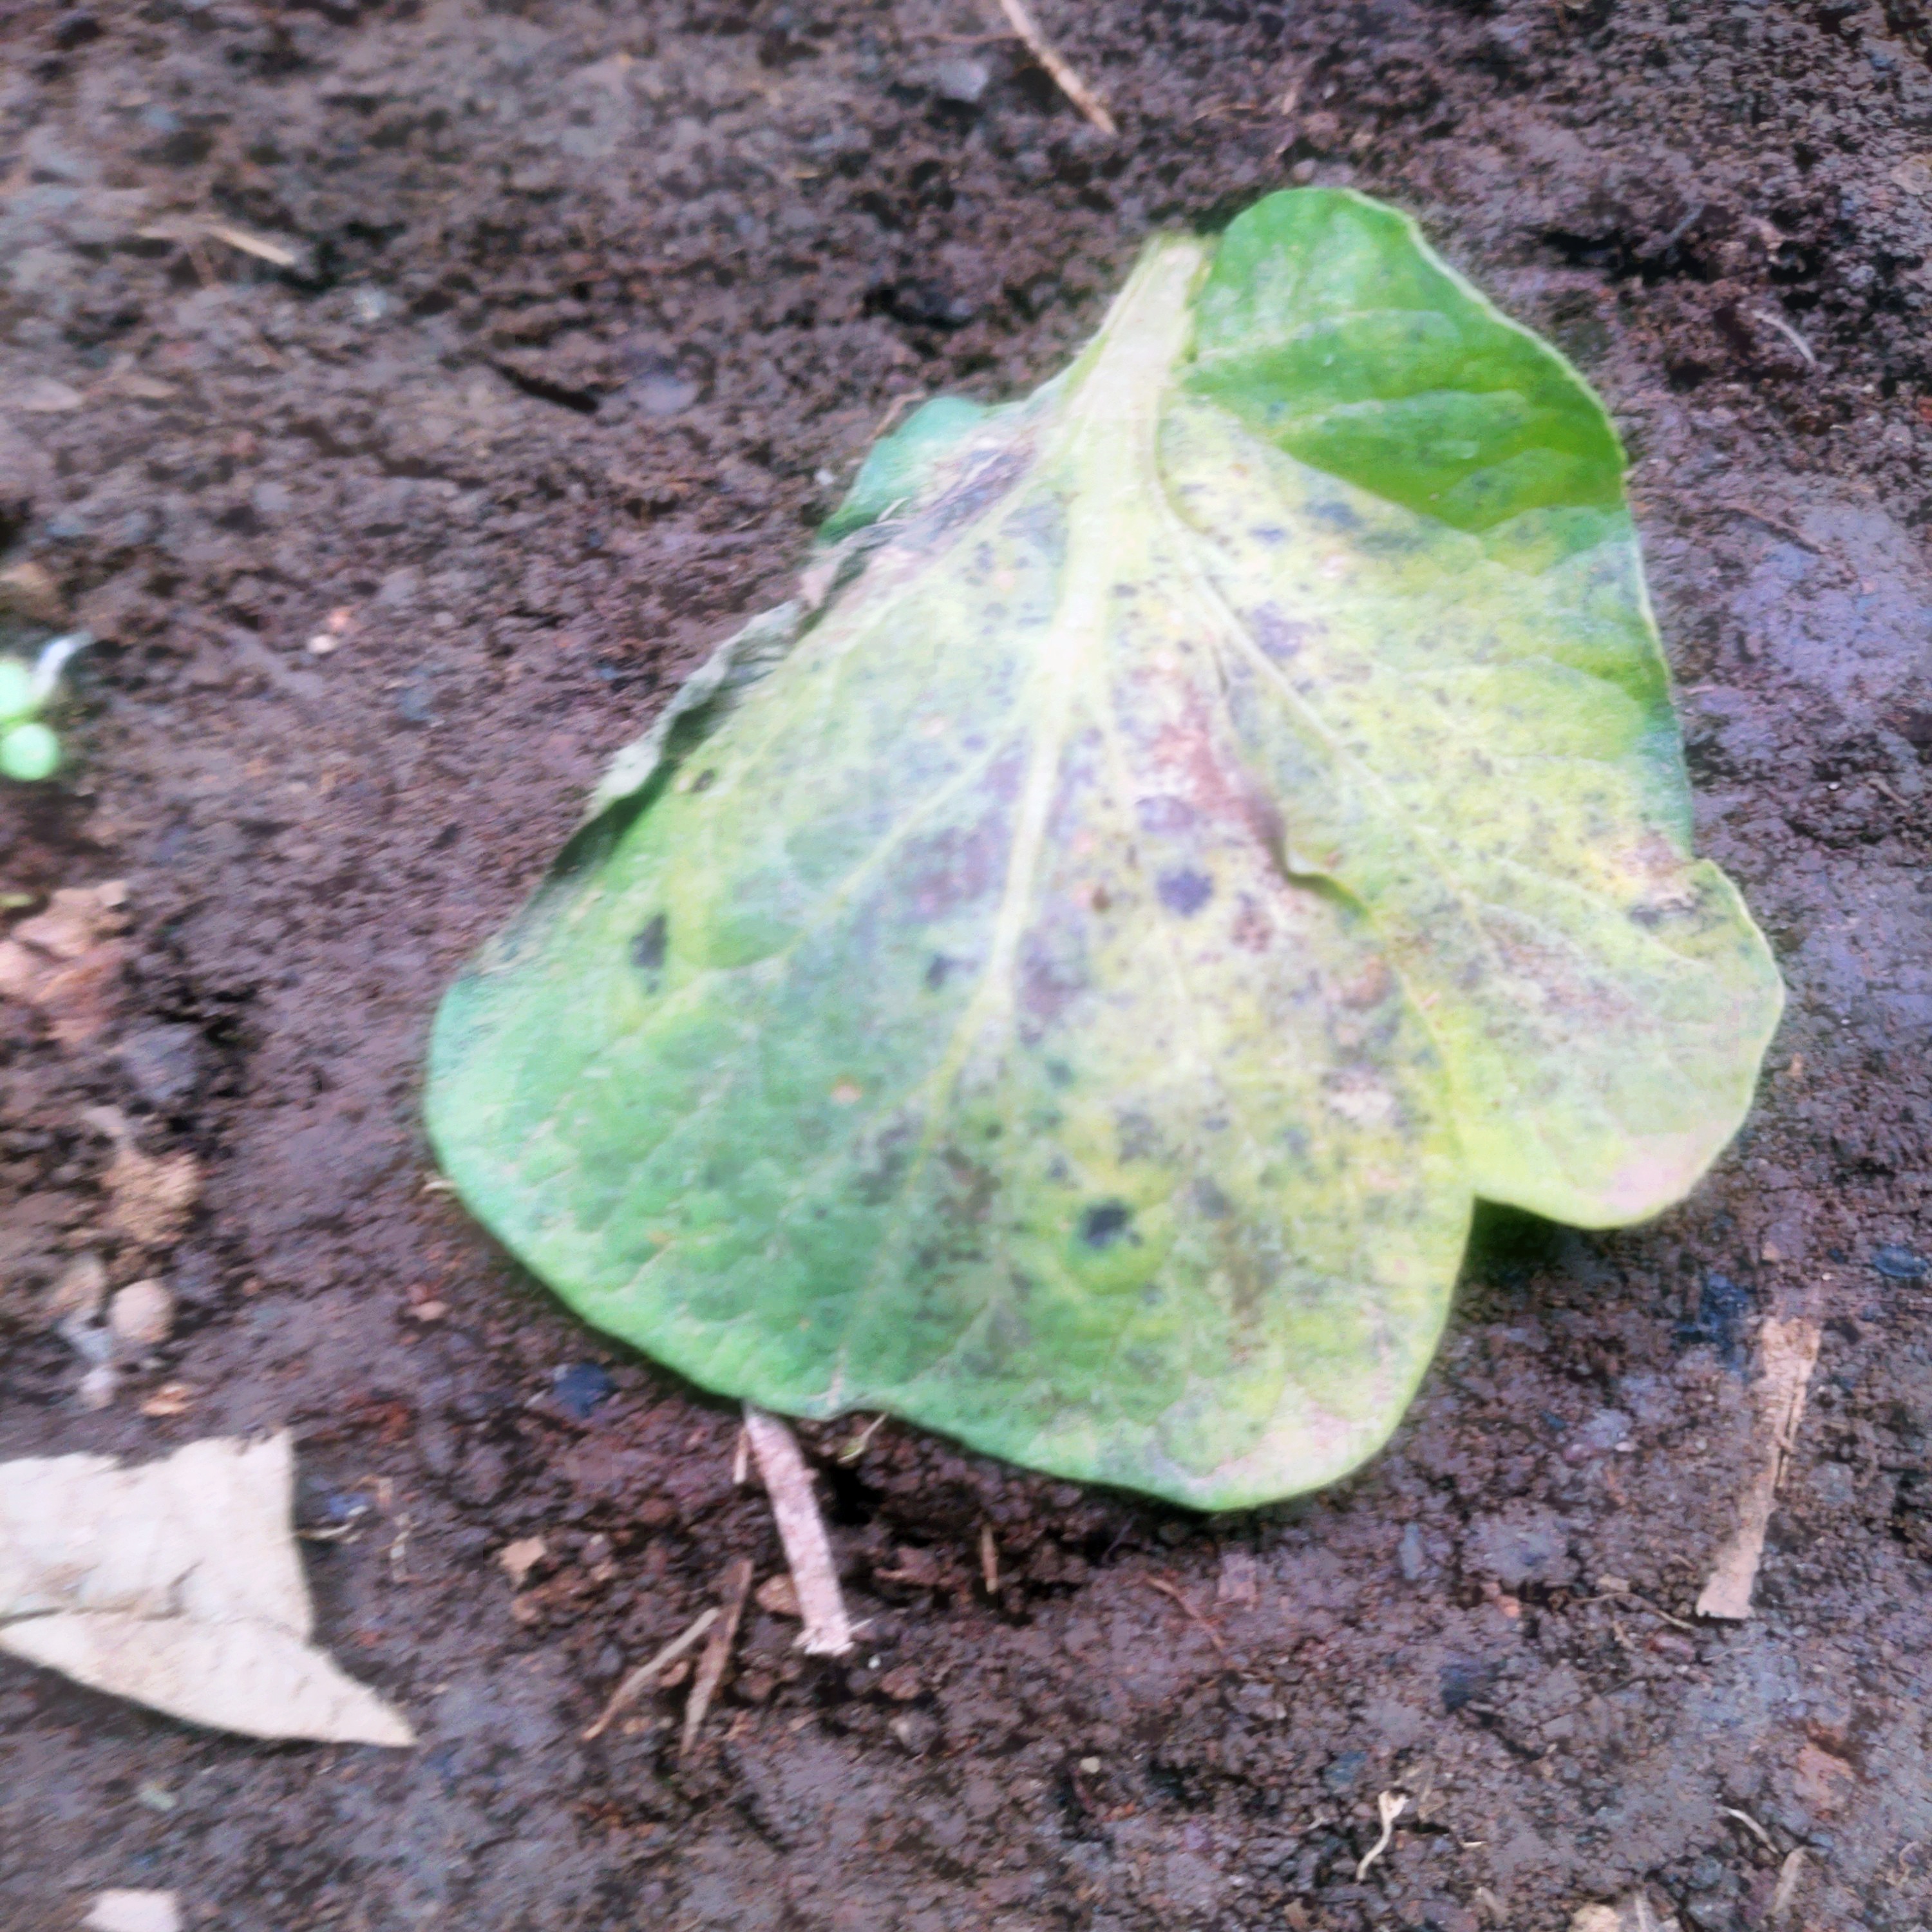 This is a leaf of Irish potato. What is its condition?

late blight
